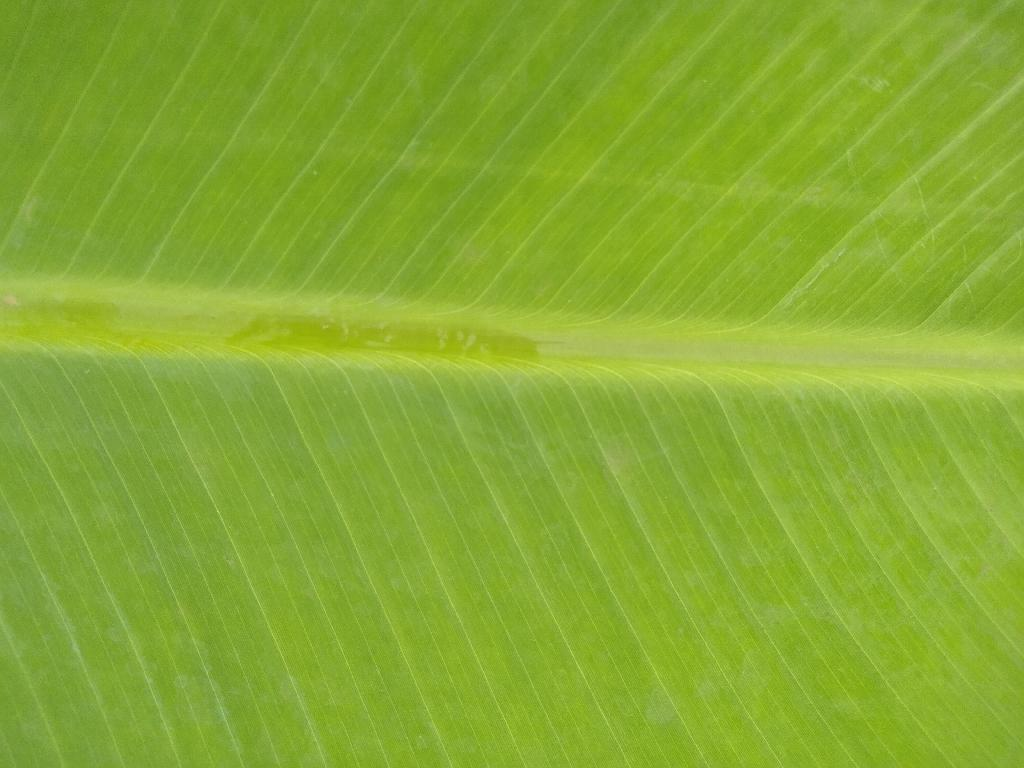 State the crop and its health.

banana, healthy
